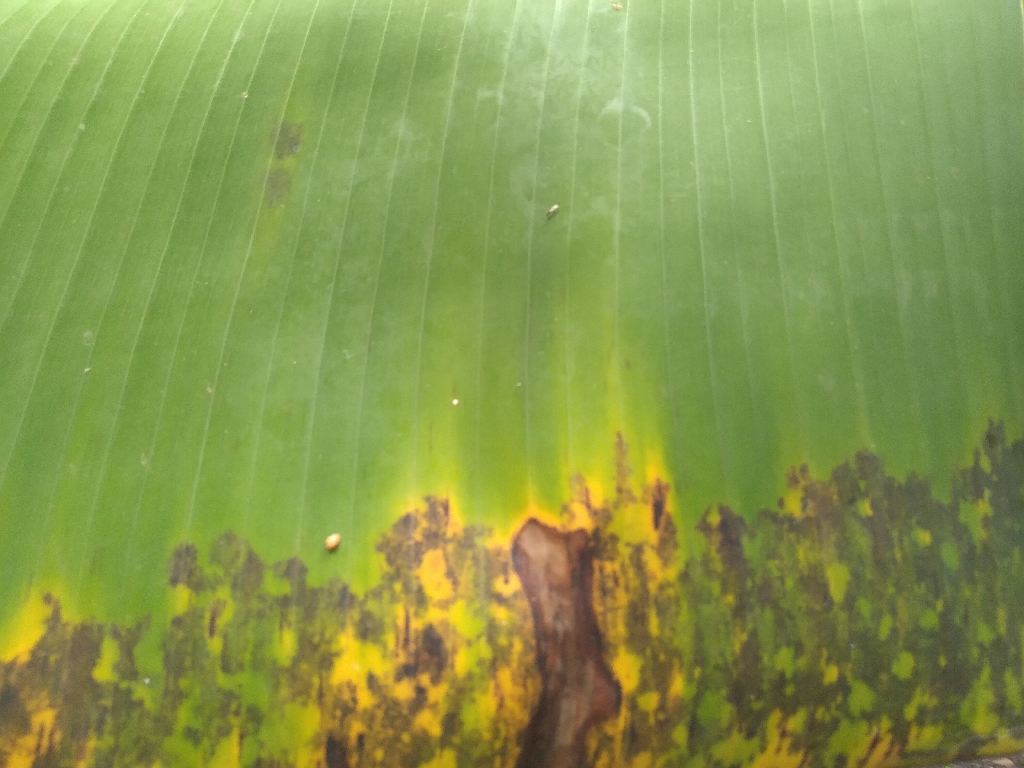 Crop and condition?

banana, black sigatoka
